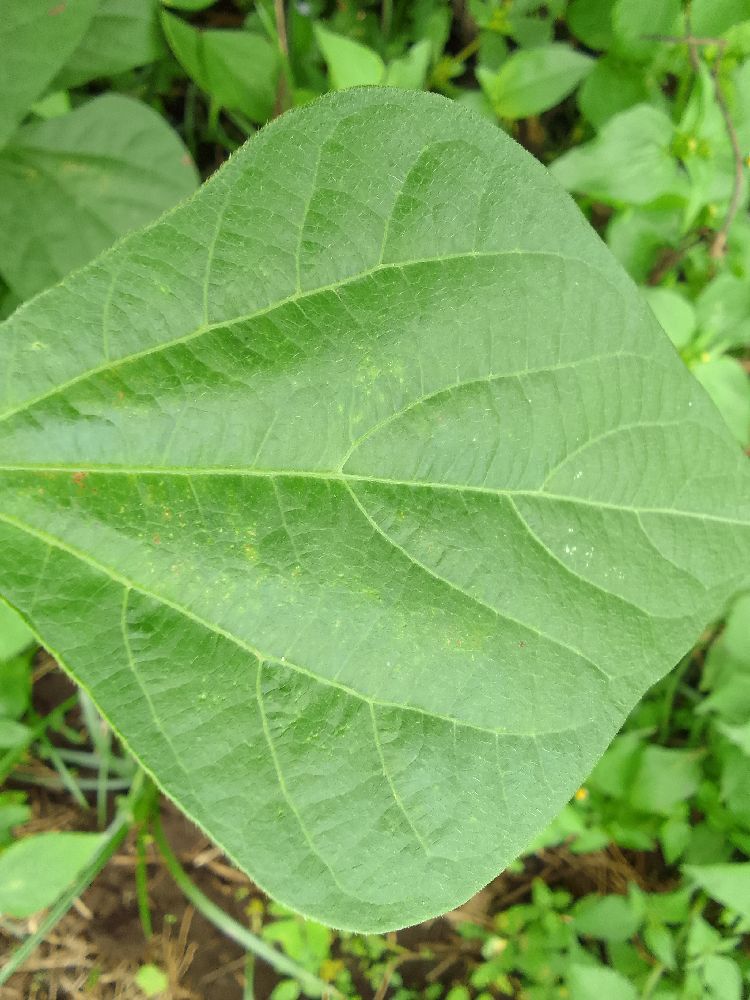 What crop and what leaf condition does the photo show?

common bean, healthy
